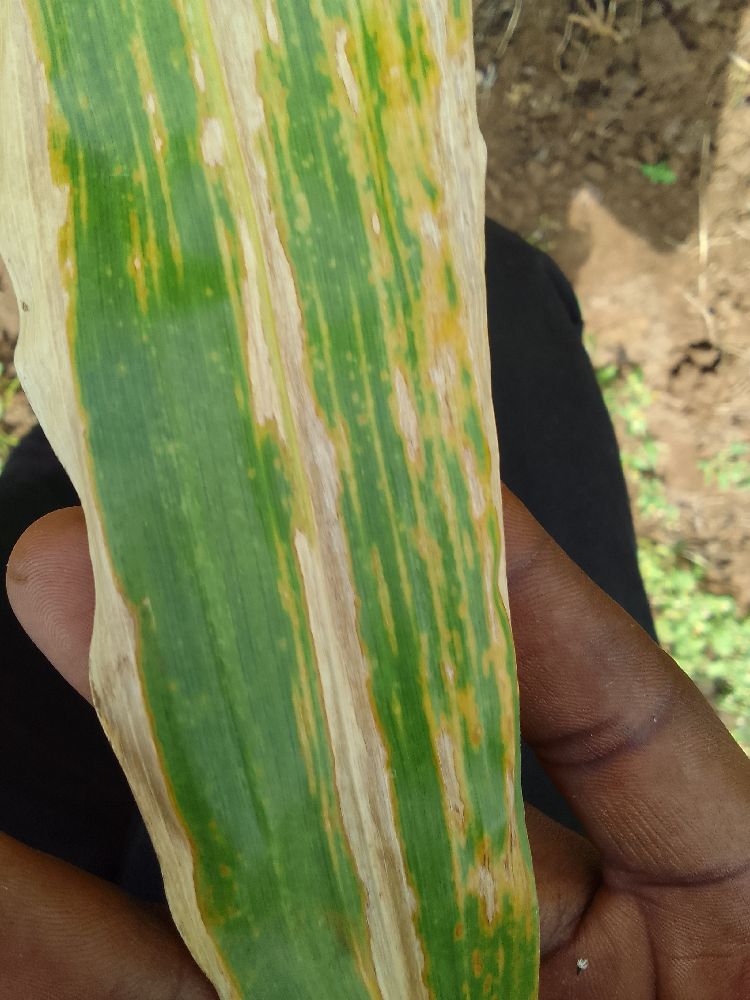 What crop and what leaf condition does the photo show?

maize, maize lethal necrosis
